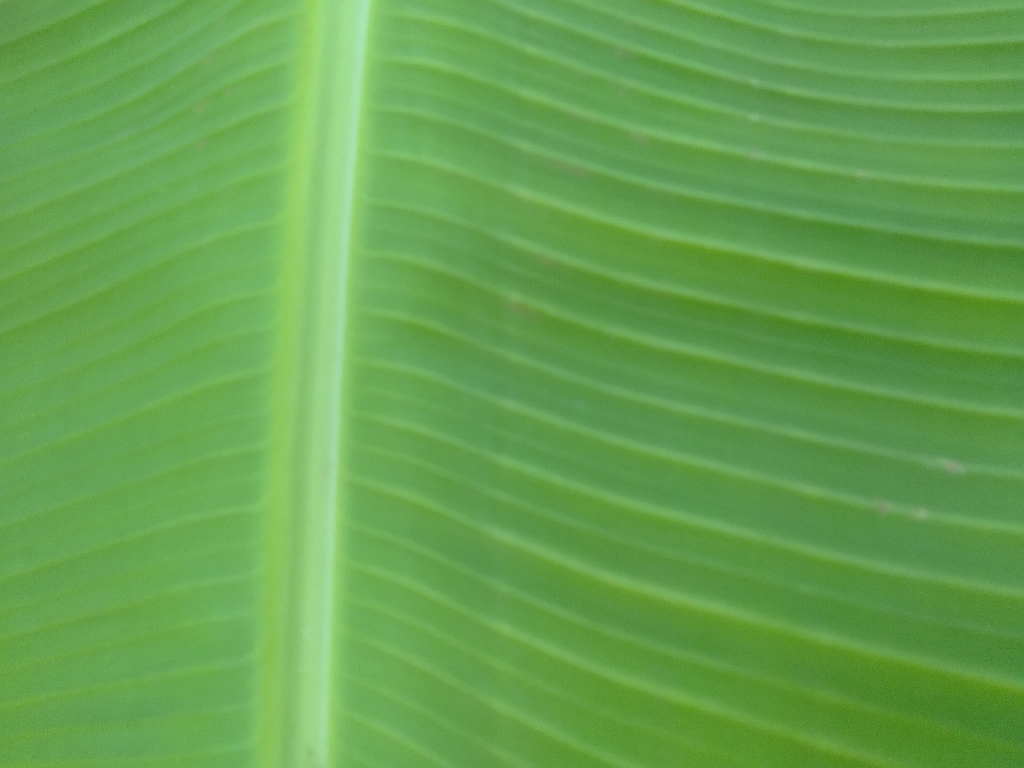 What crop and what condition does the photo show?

banana, healthy
